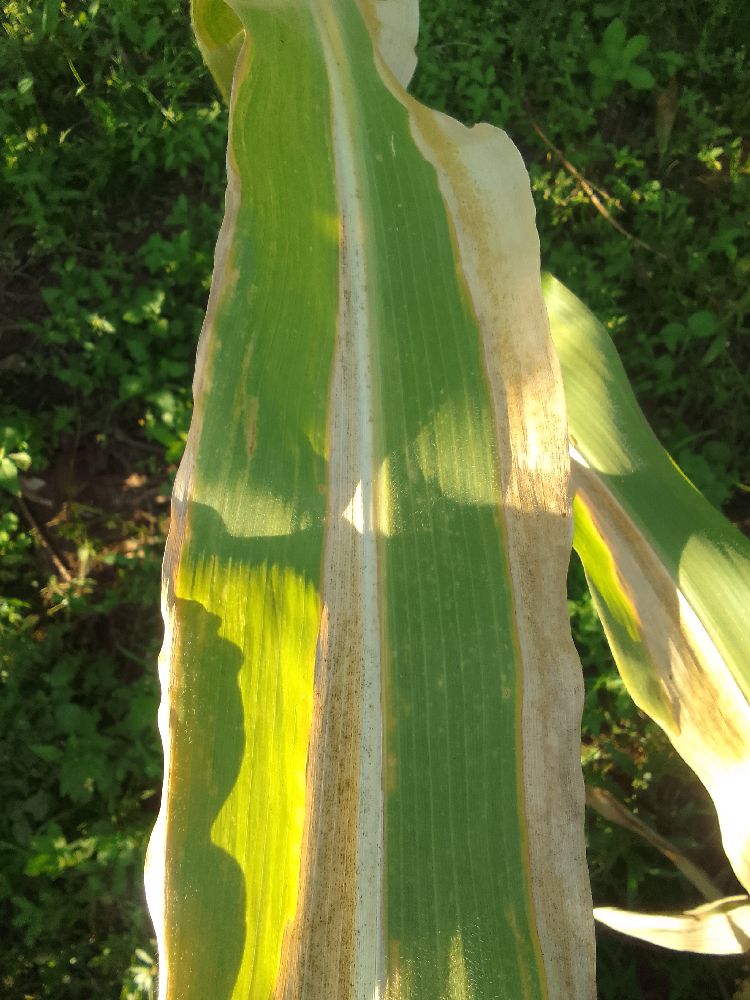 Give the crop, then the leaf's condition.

maize, maize lethal necrosis
